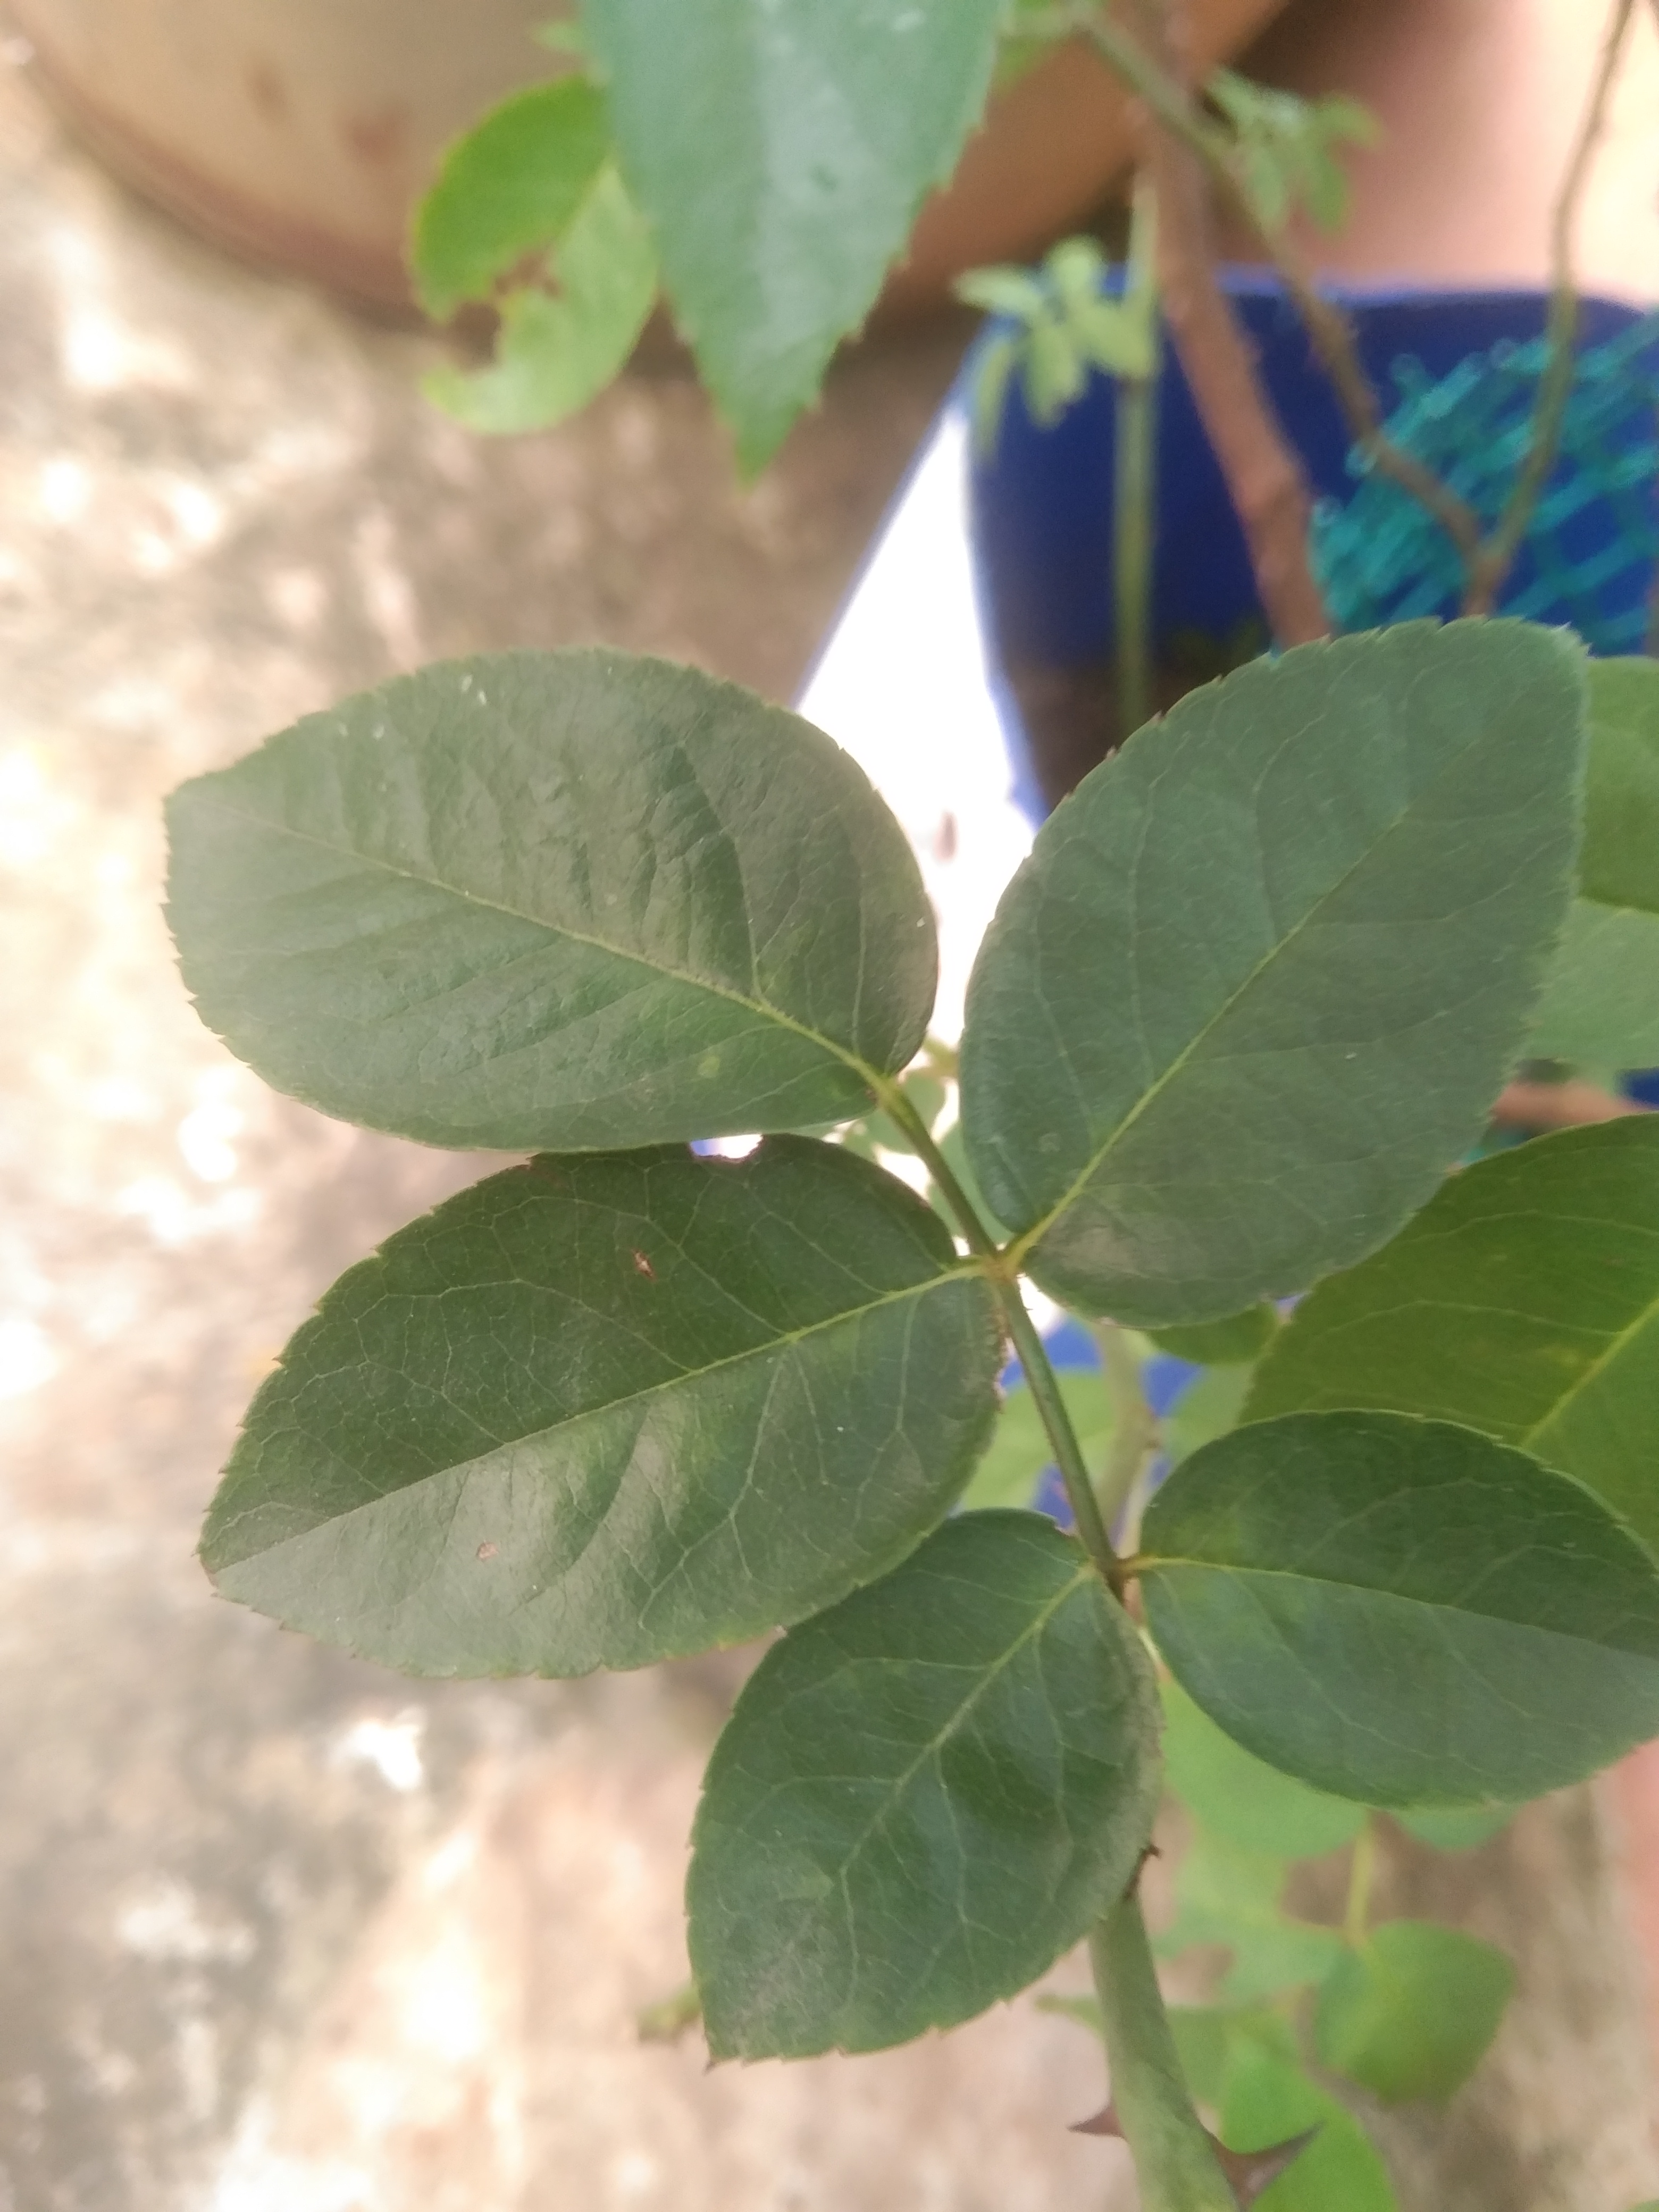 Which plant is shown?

rose
